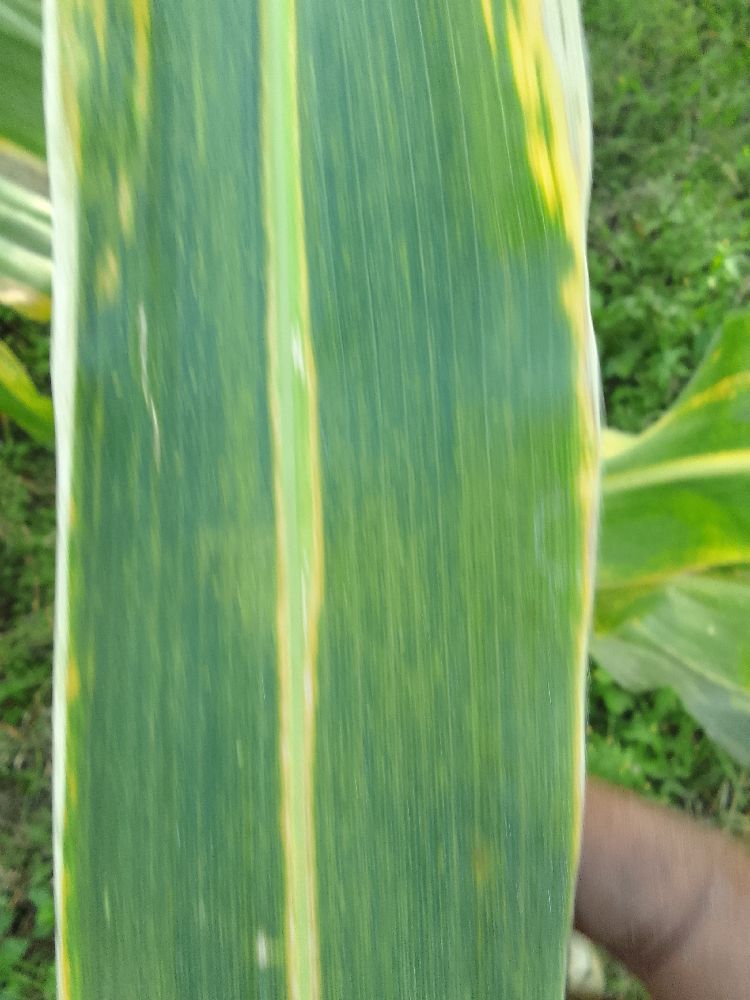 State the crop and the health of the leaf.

maize, maize lethal necrosis
